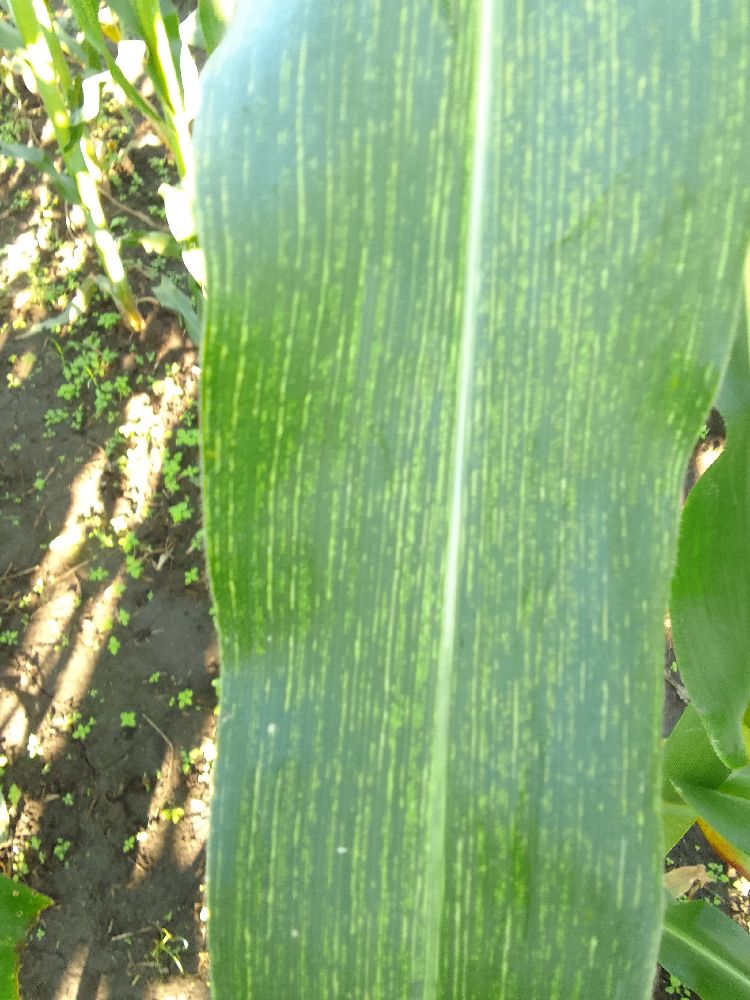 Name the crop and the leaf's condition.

maize, maize streak virus
